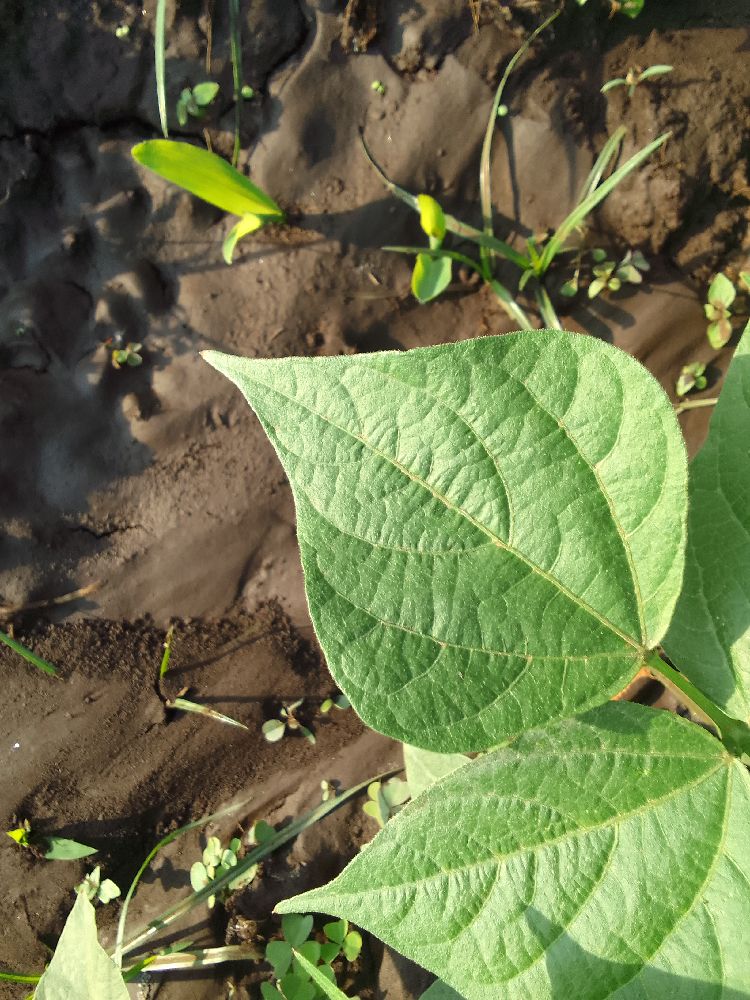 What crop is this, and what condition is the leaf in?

common bean, healthy
